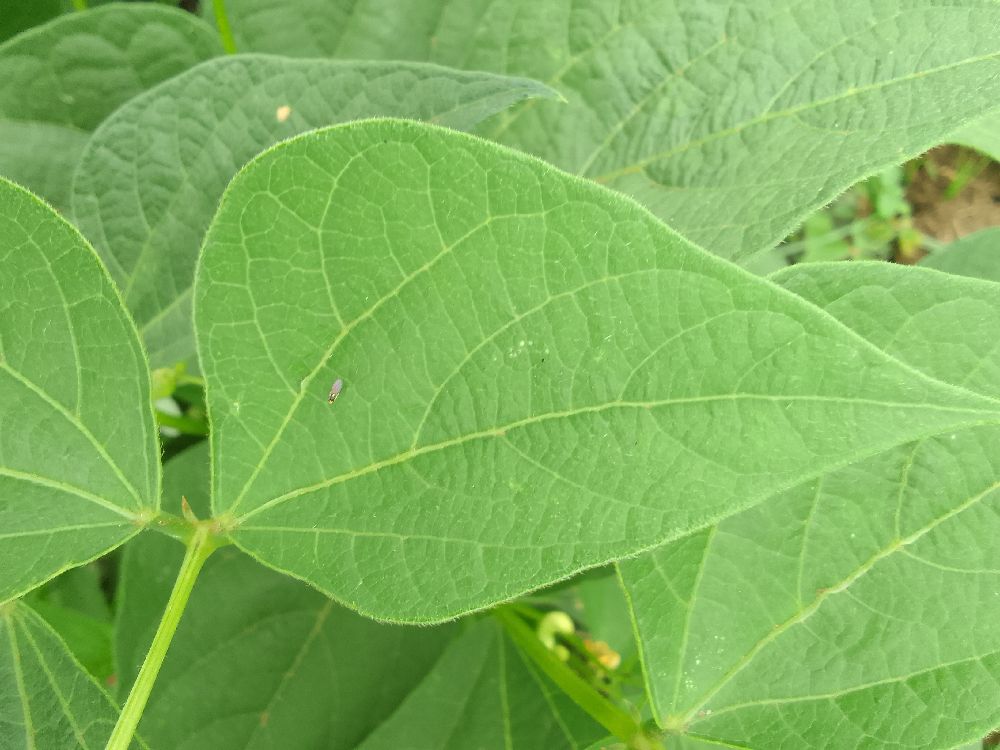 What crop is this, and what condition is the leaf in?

common bean, healthy
